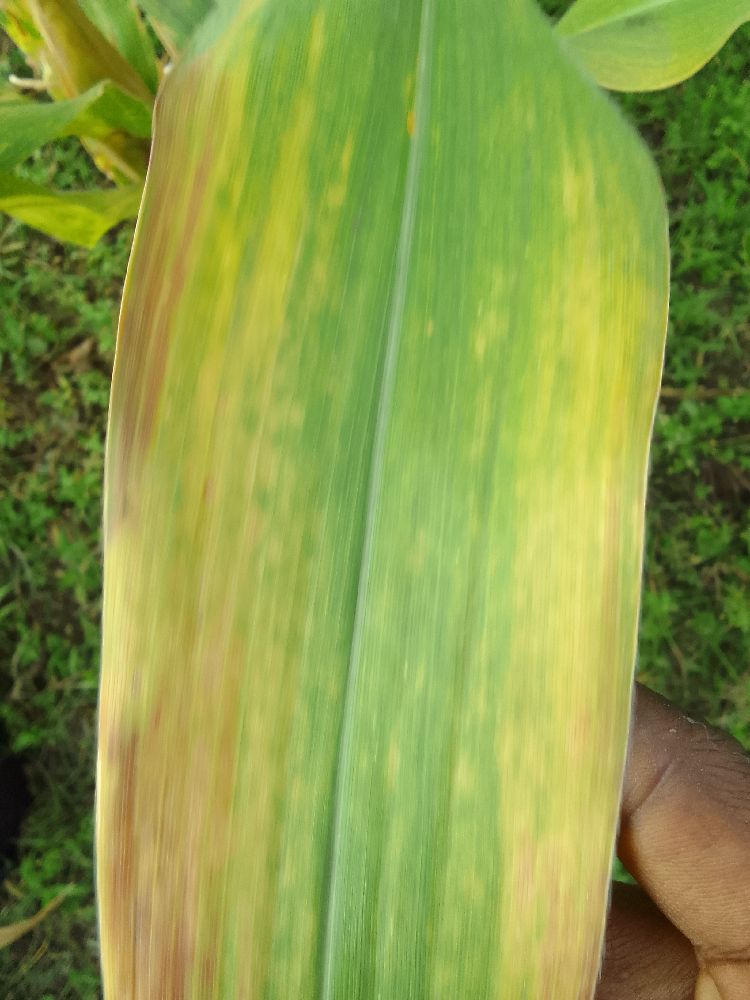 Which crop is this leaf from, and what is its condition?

maize, maize lethal necrosis
